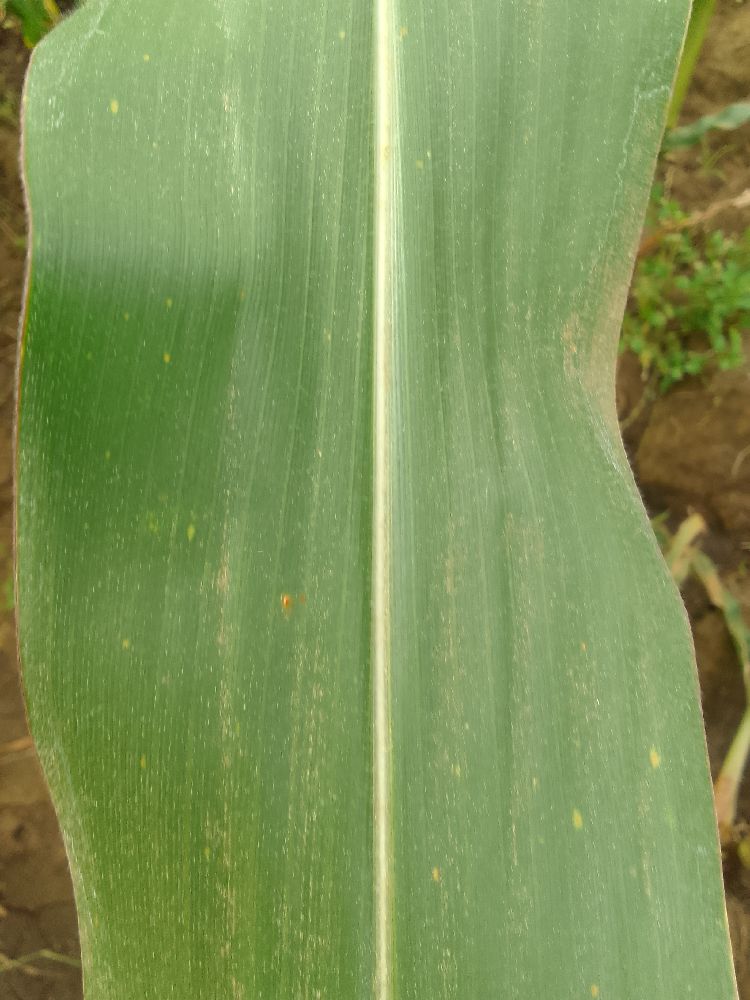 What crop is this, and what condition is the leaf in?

maize, healthy
